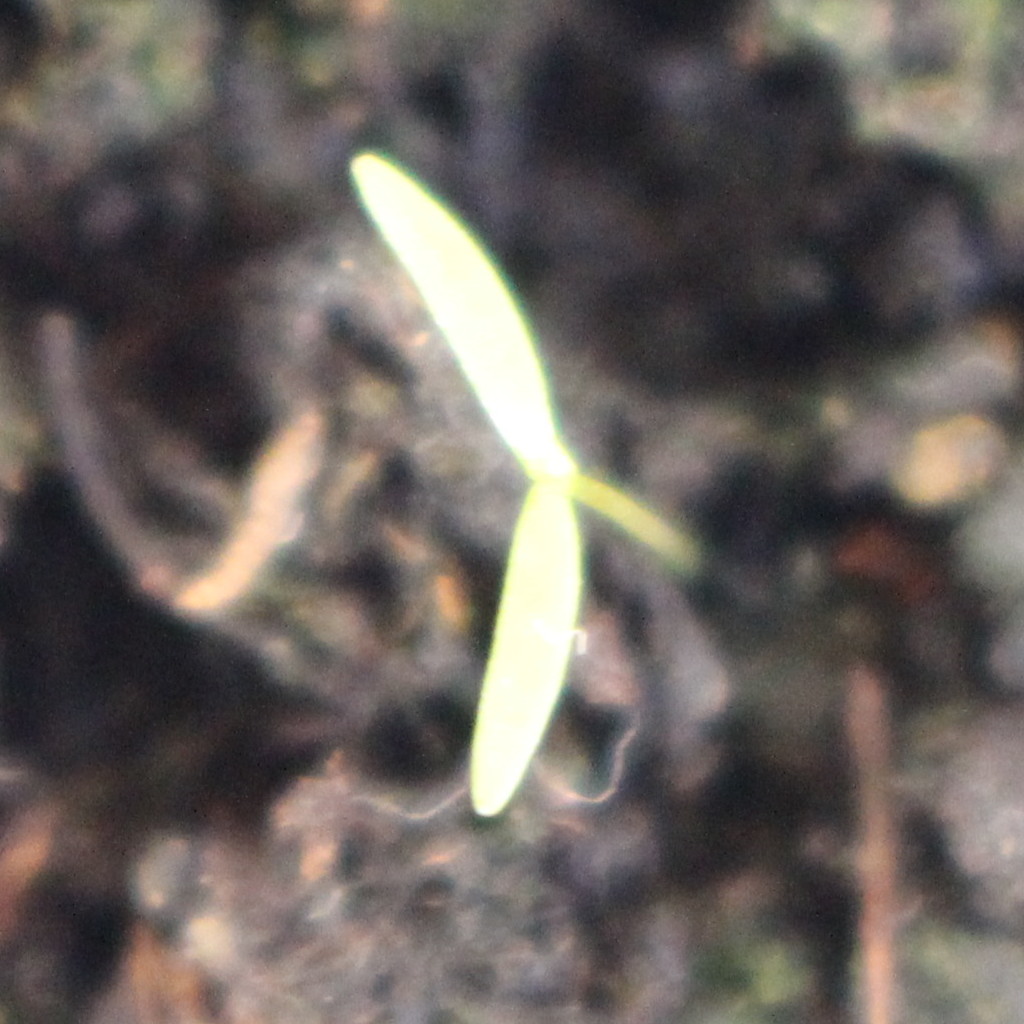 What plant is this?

Papaver rhoeas
